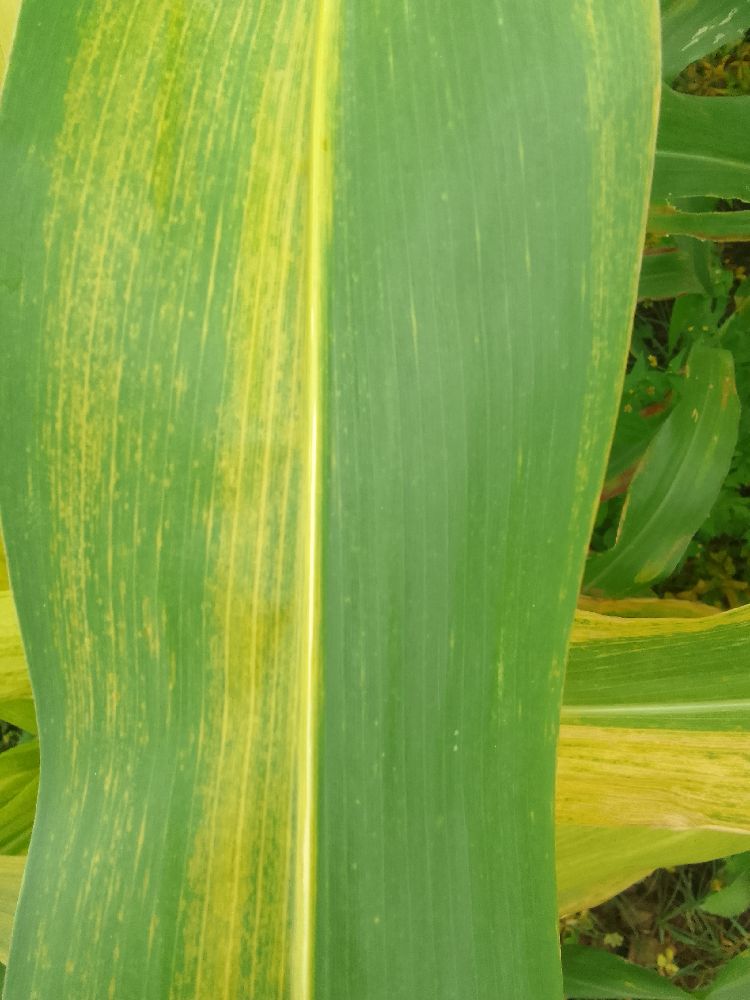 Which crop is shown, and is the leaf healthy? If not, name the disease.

maize, maize lethal necrosis
